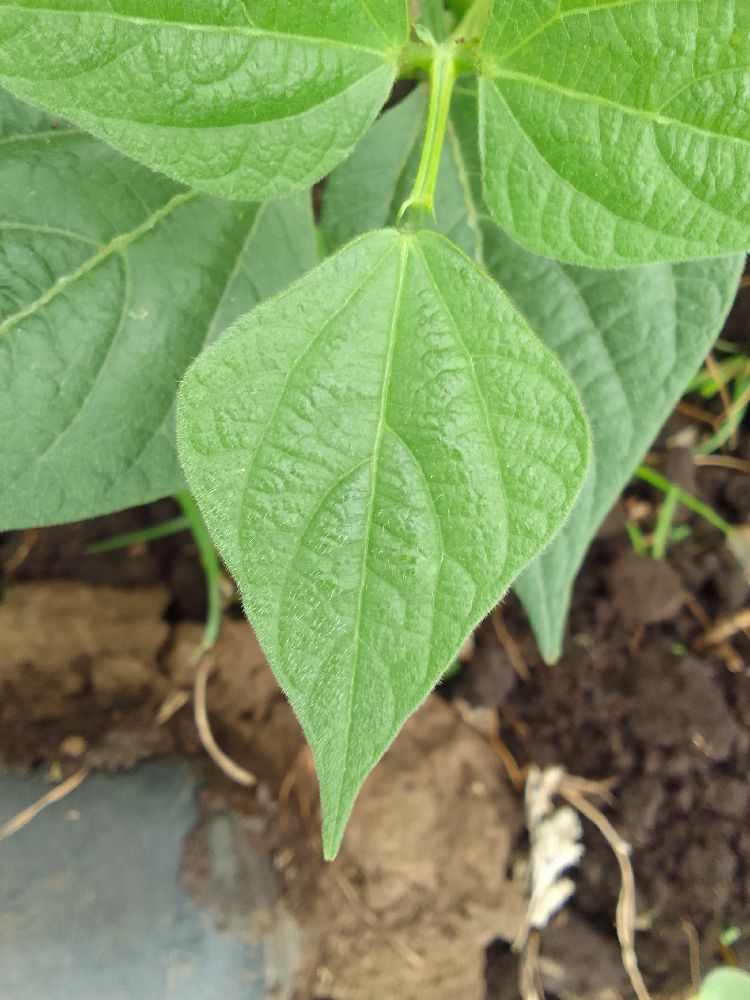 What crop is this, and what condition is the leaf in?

common bean, healthy
